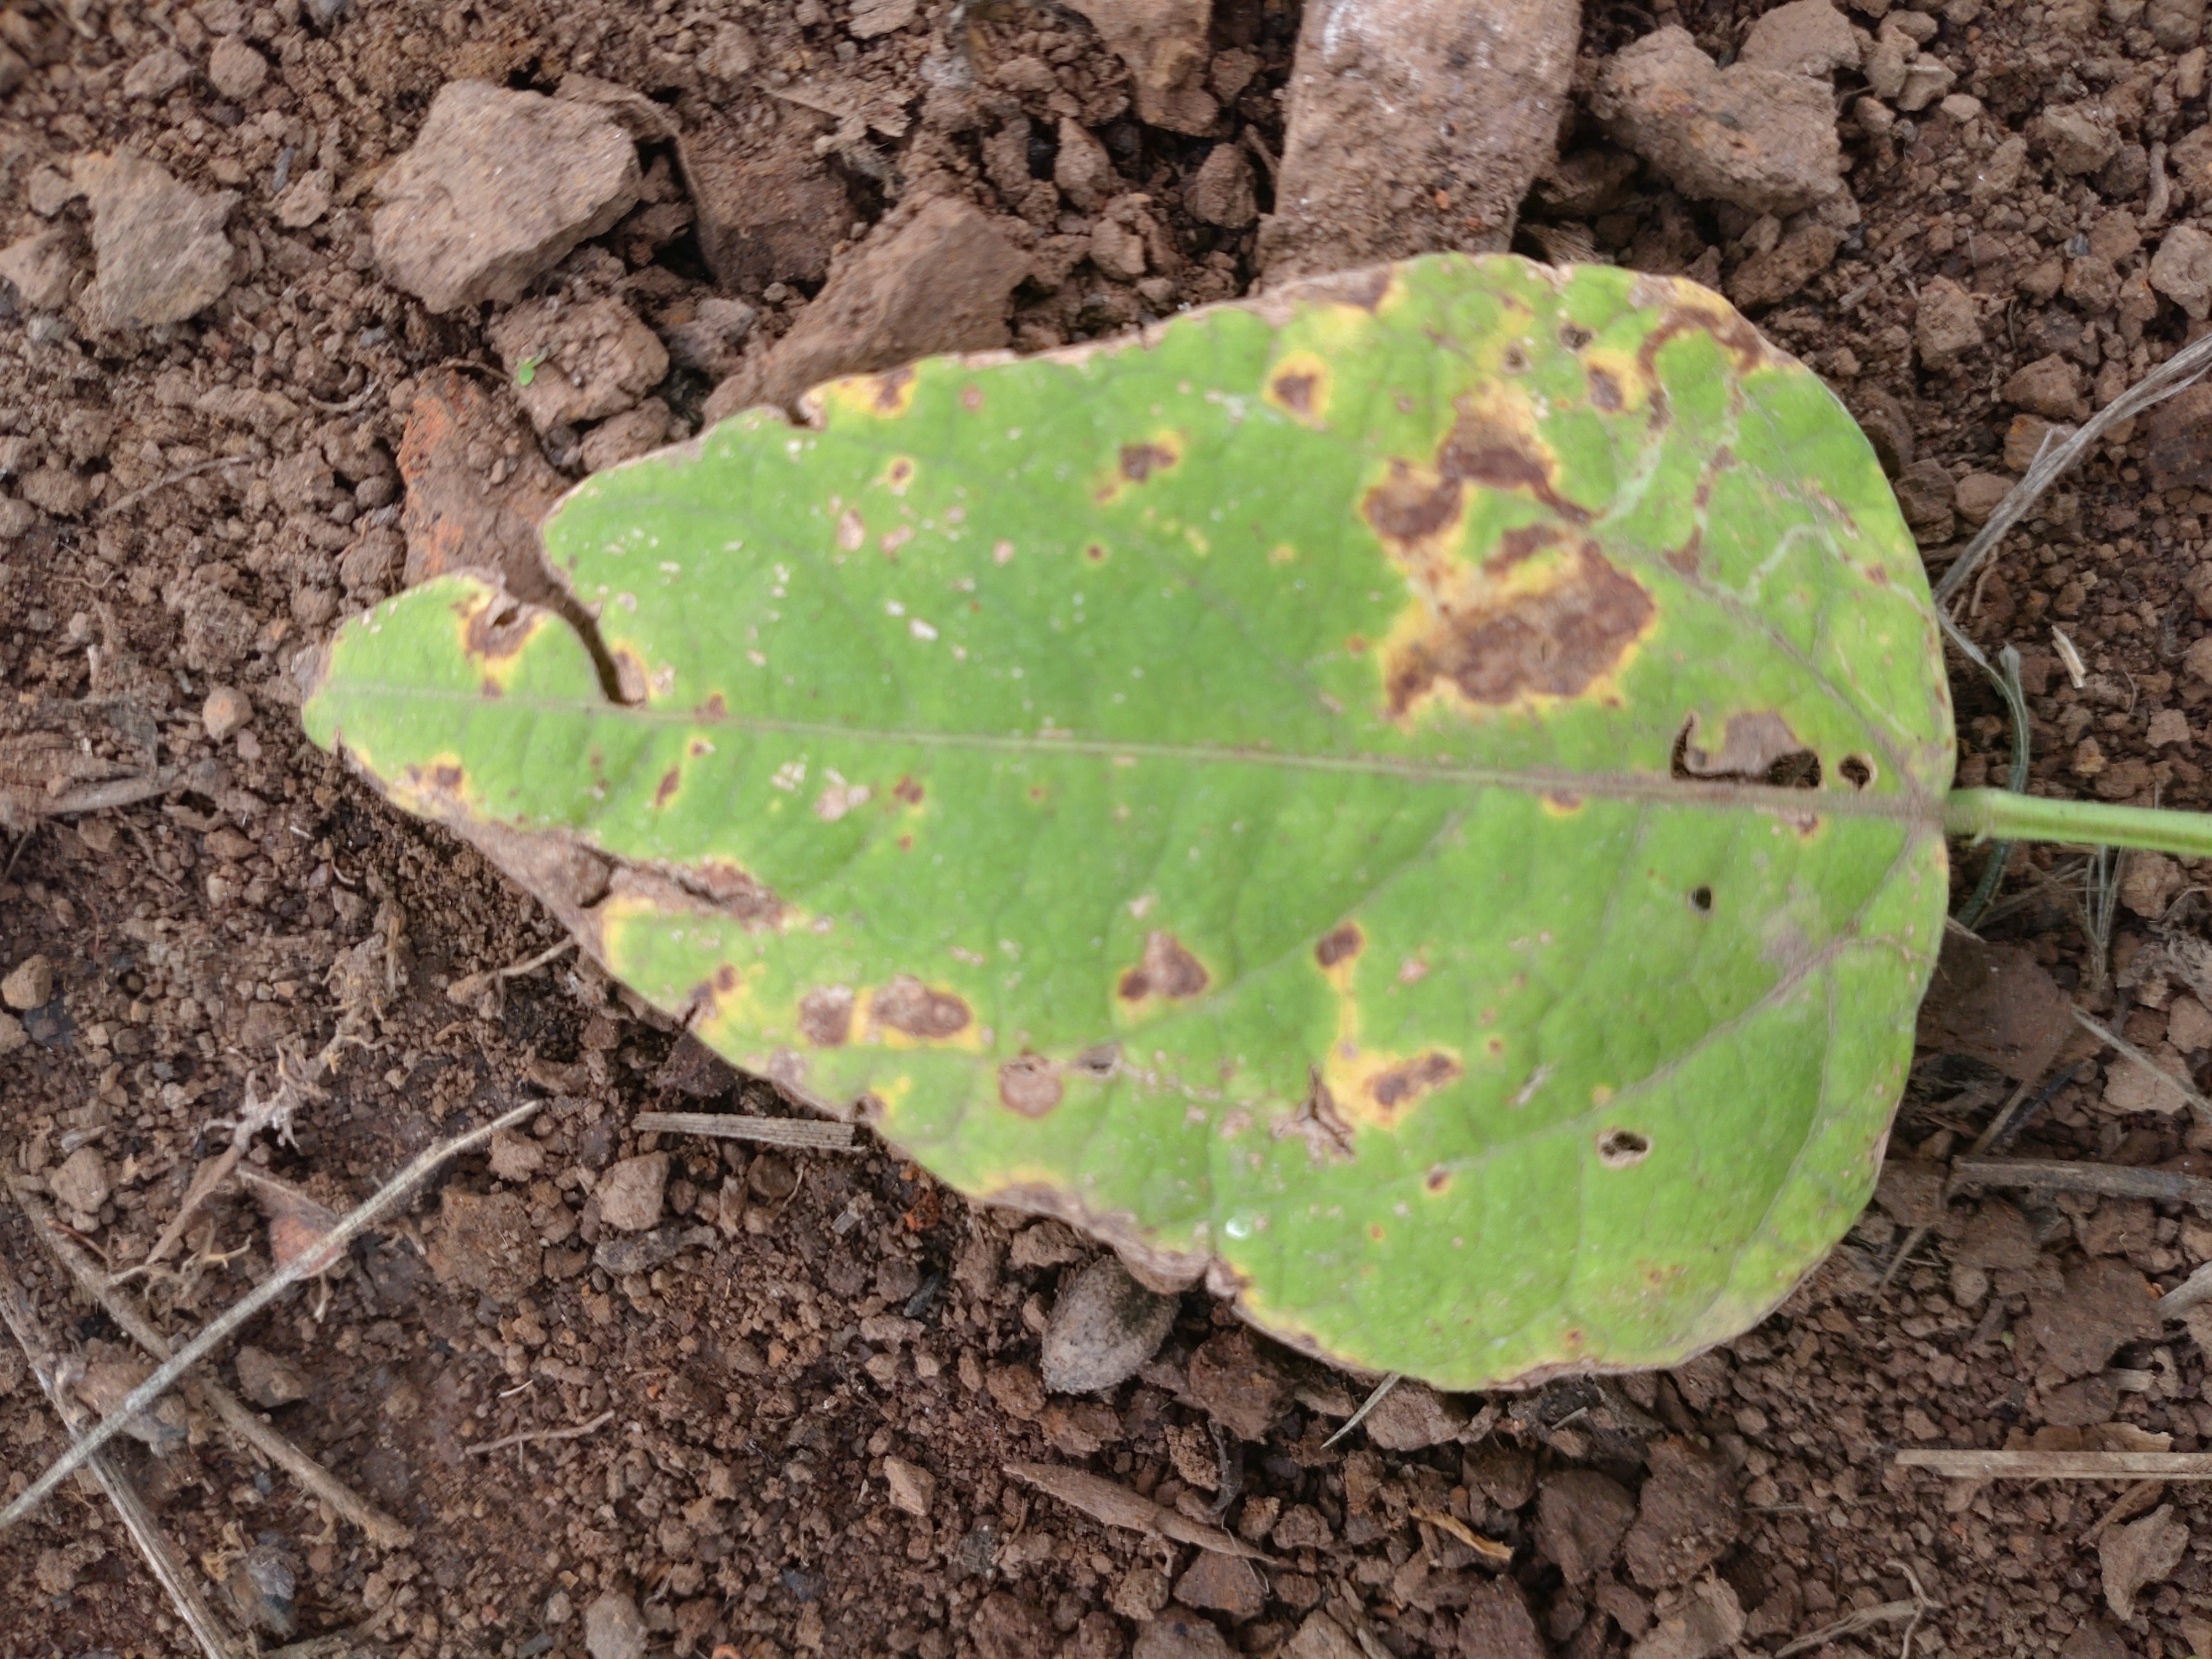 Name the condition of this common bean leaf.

rust
